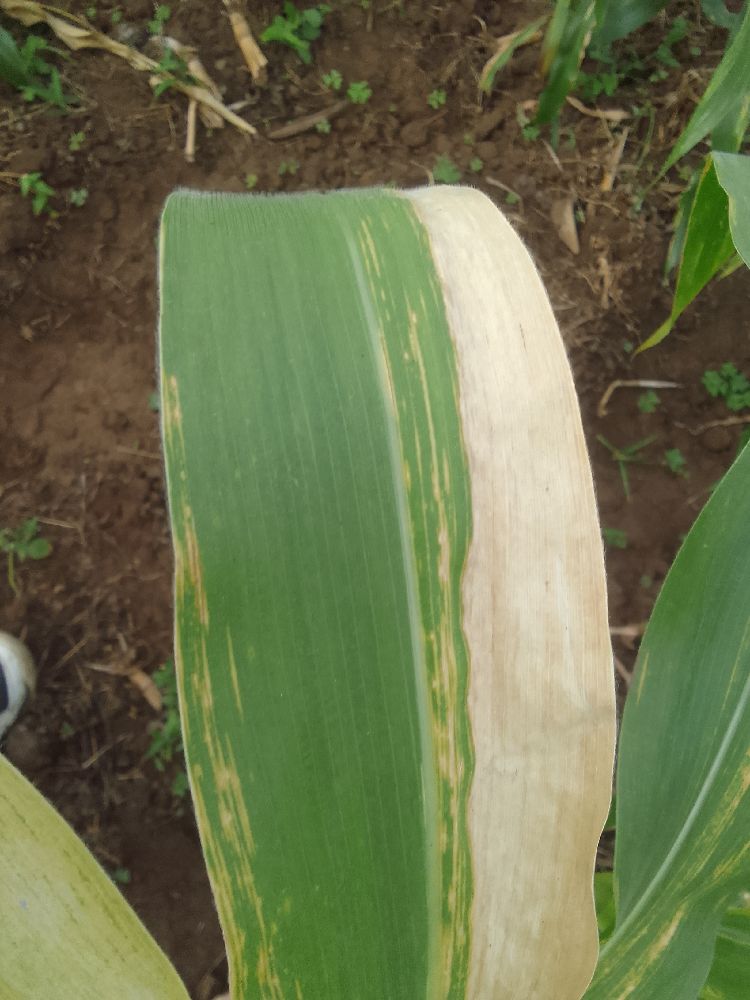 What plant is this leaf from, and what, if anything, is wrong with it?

maize, maize lethal necrosis
